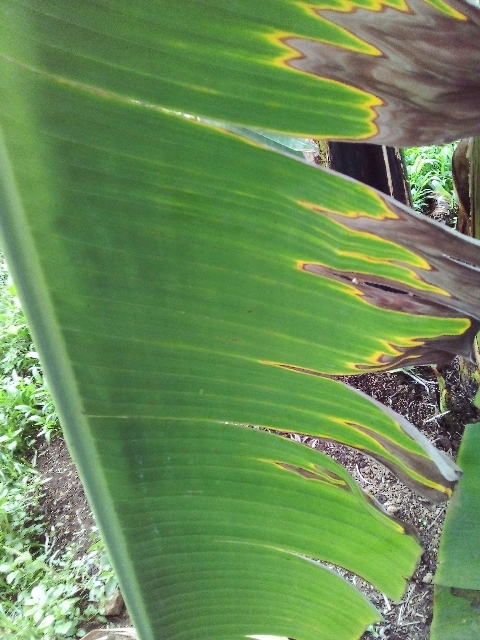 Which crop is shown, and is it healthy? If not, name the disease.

banana, fusarium wilt race 1
